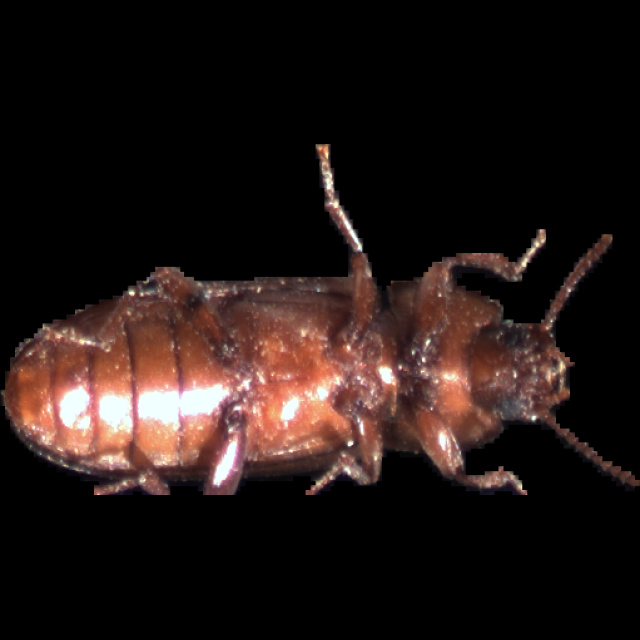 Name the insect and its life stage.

mealworm beetle
